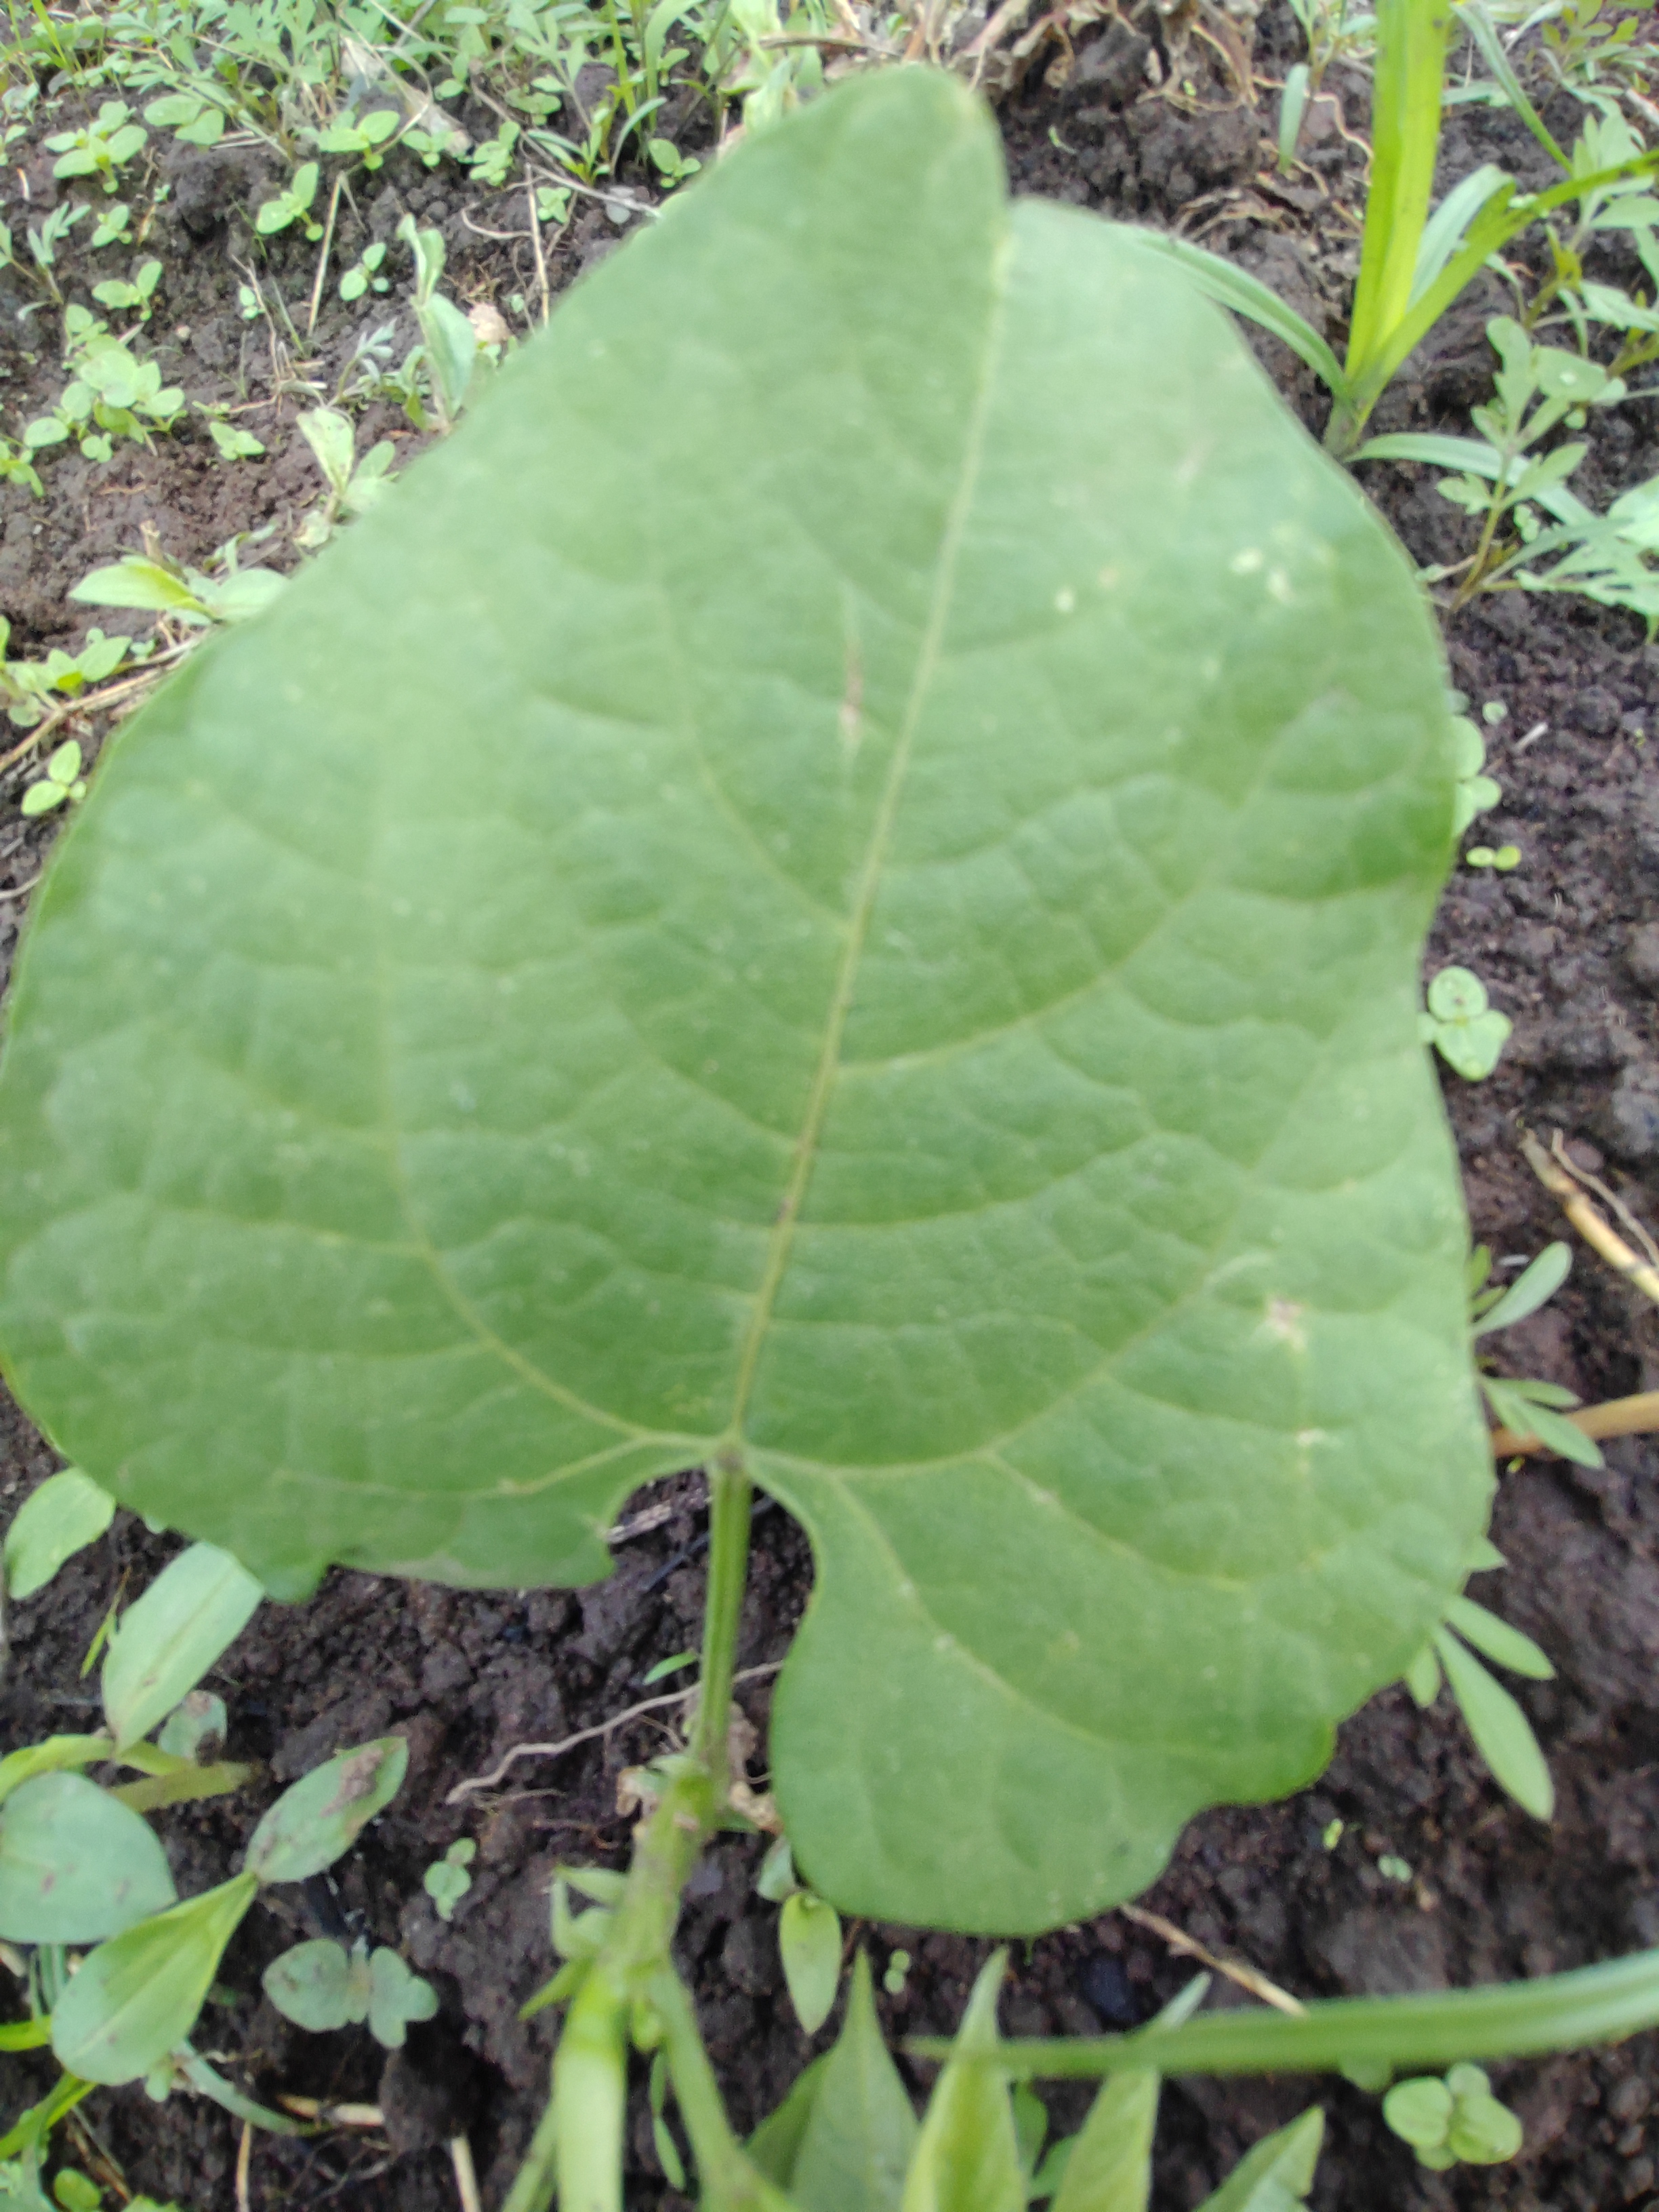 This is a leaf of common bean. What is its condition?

healthy
